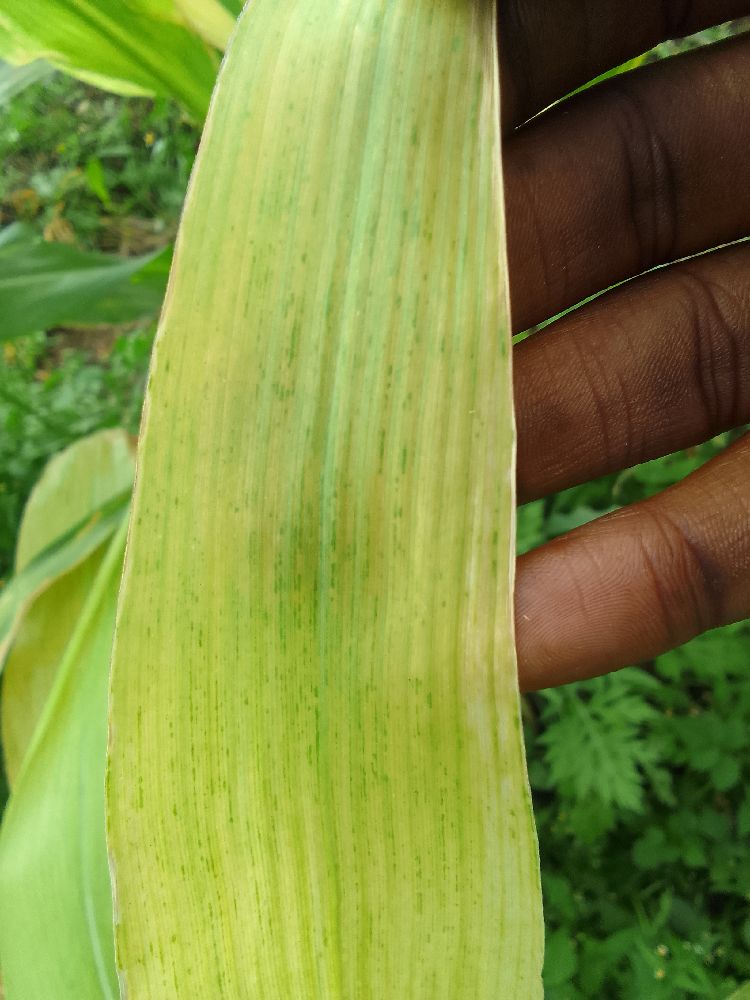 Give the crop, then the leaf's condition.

maize, maize lethal necrosis
